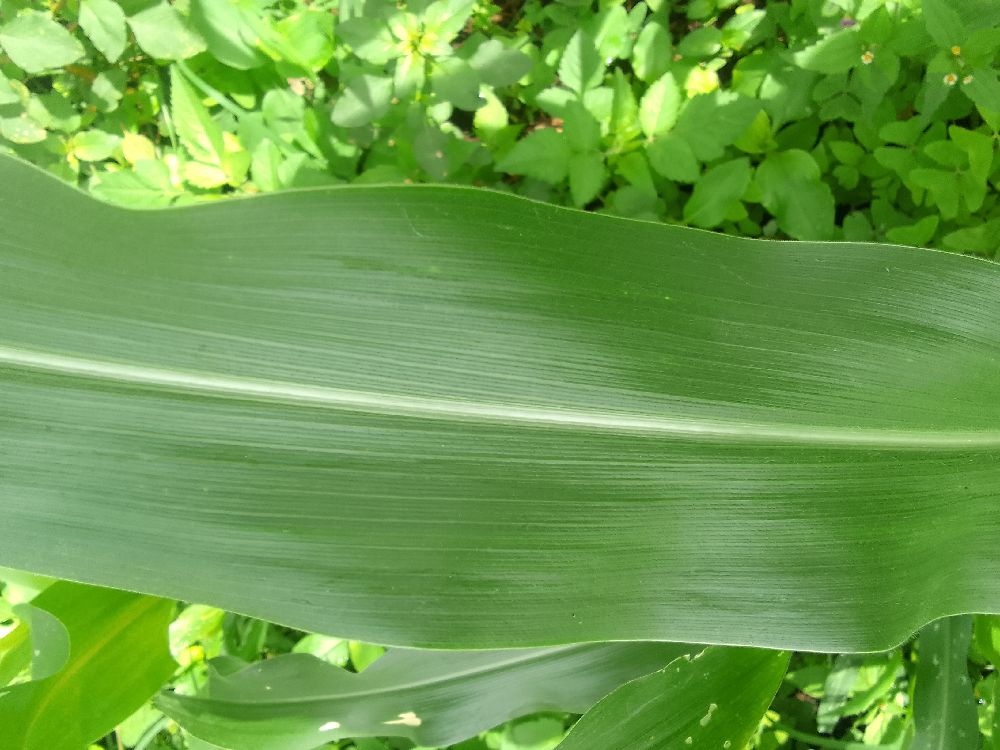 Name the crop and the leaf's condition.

maize, healthy
